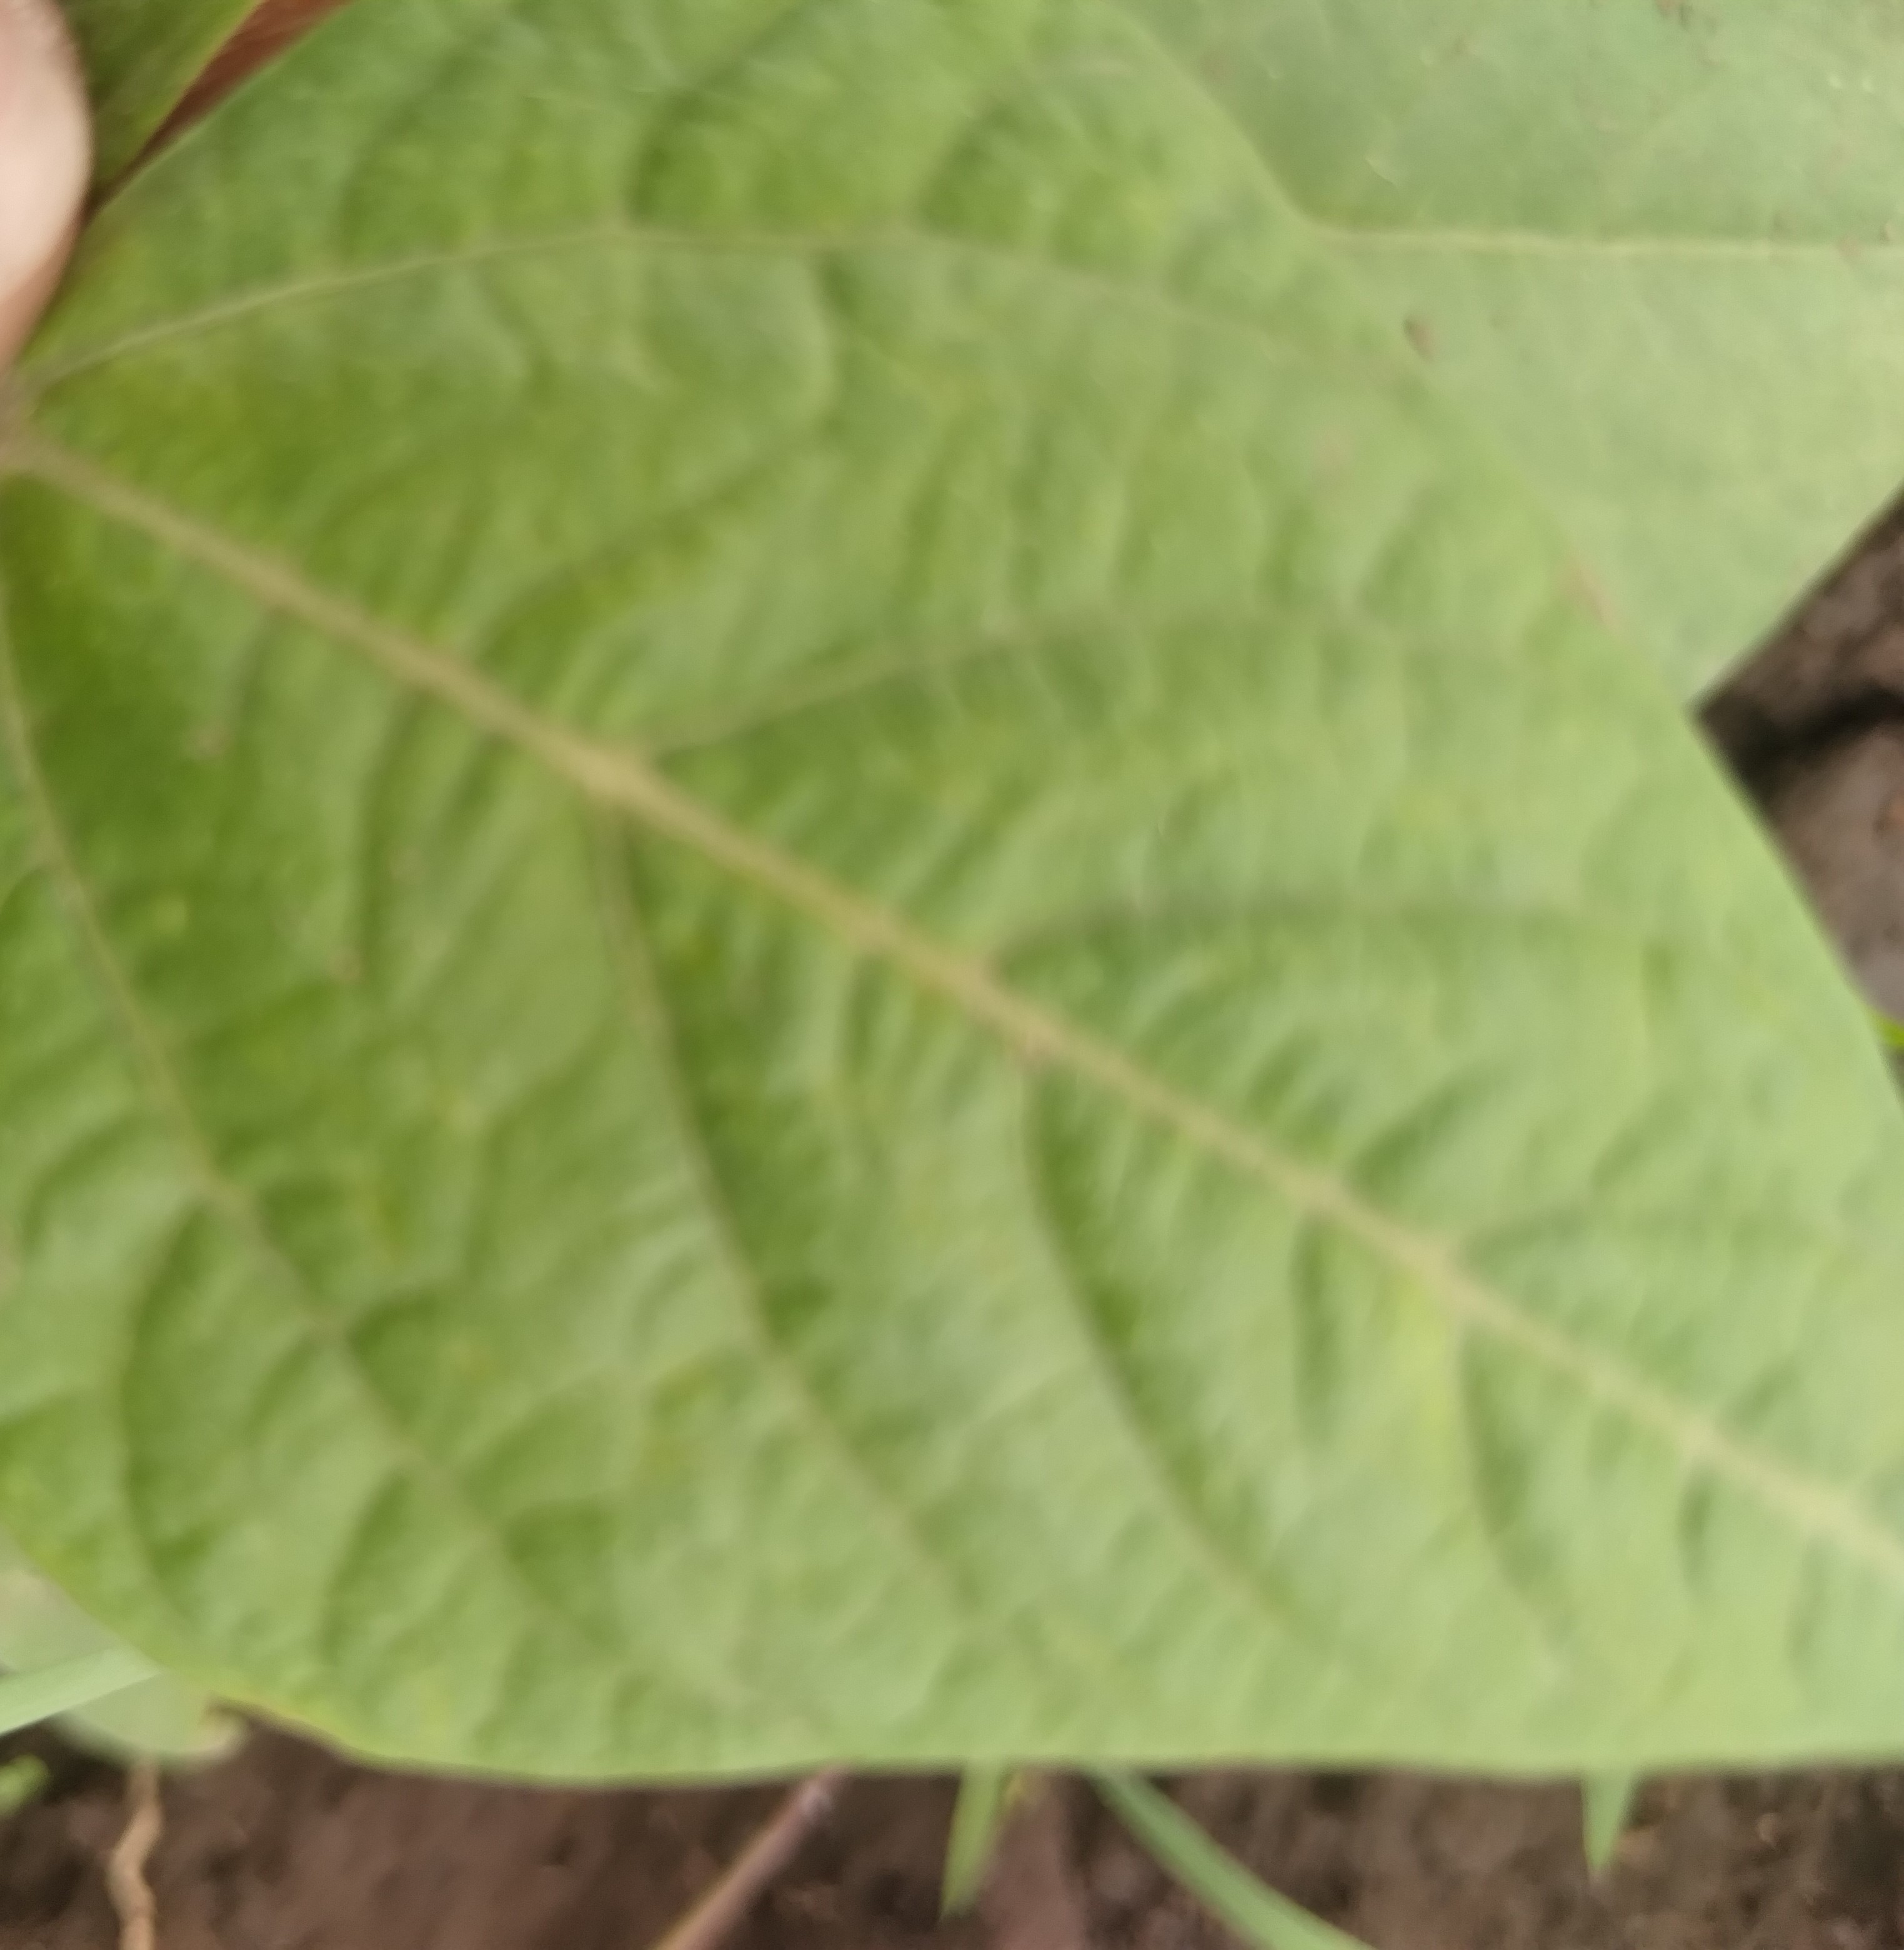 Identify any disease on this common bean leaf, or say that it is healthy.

healthy
